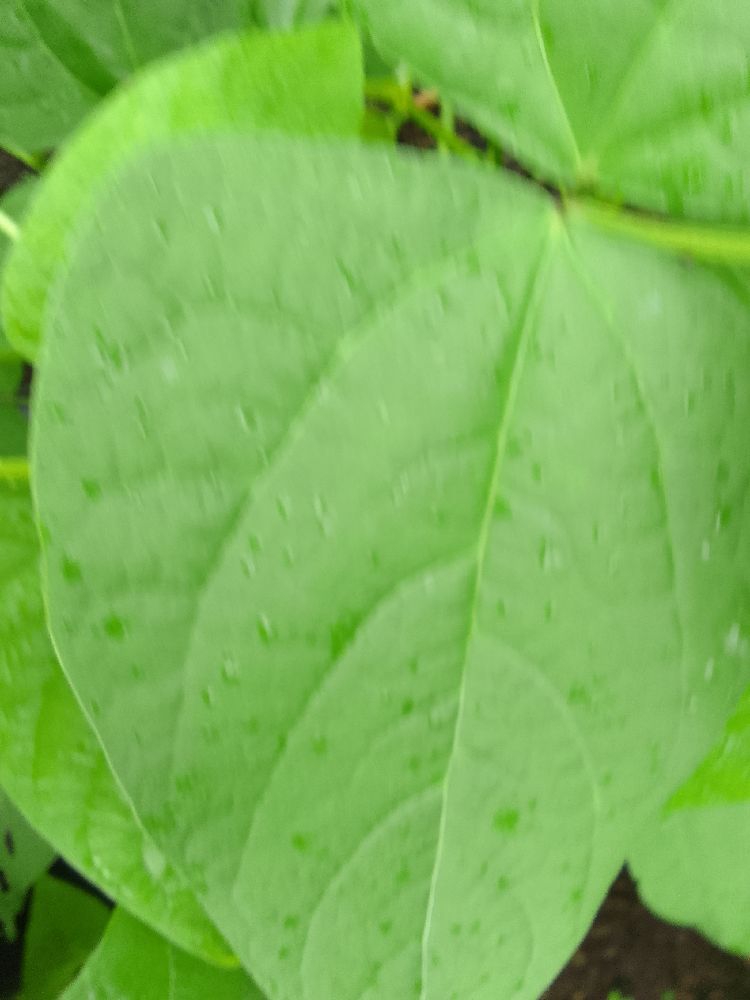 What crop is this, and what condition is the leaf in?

common bean, healthy
